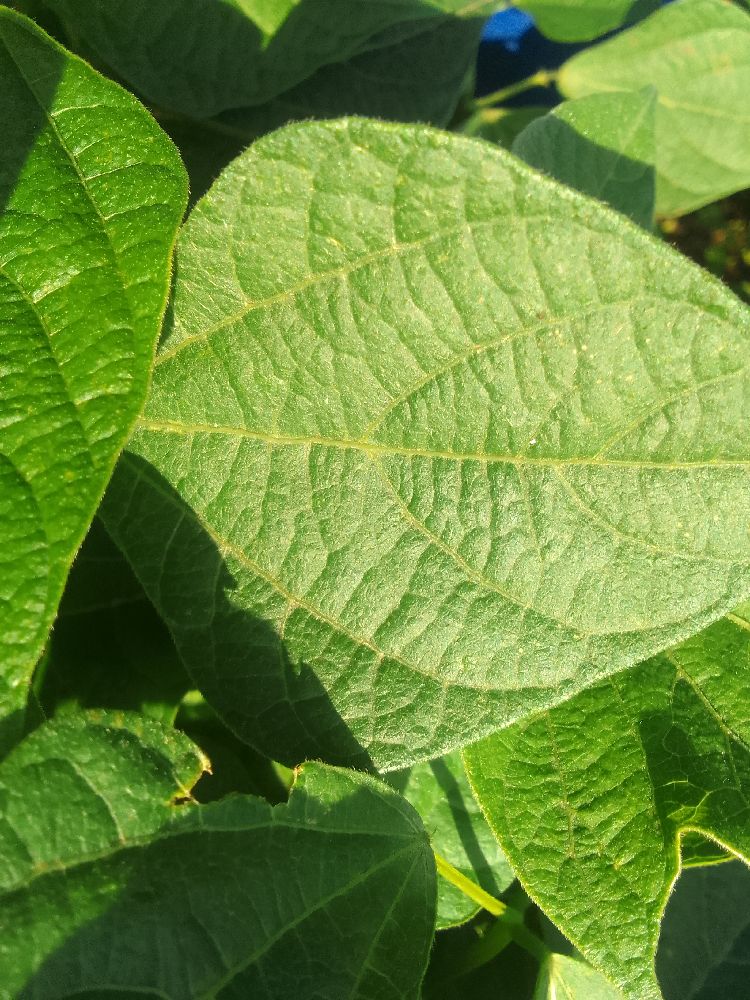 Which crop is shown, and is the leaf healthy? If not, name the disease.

common bean, healthy
